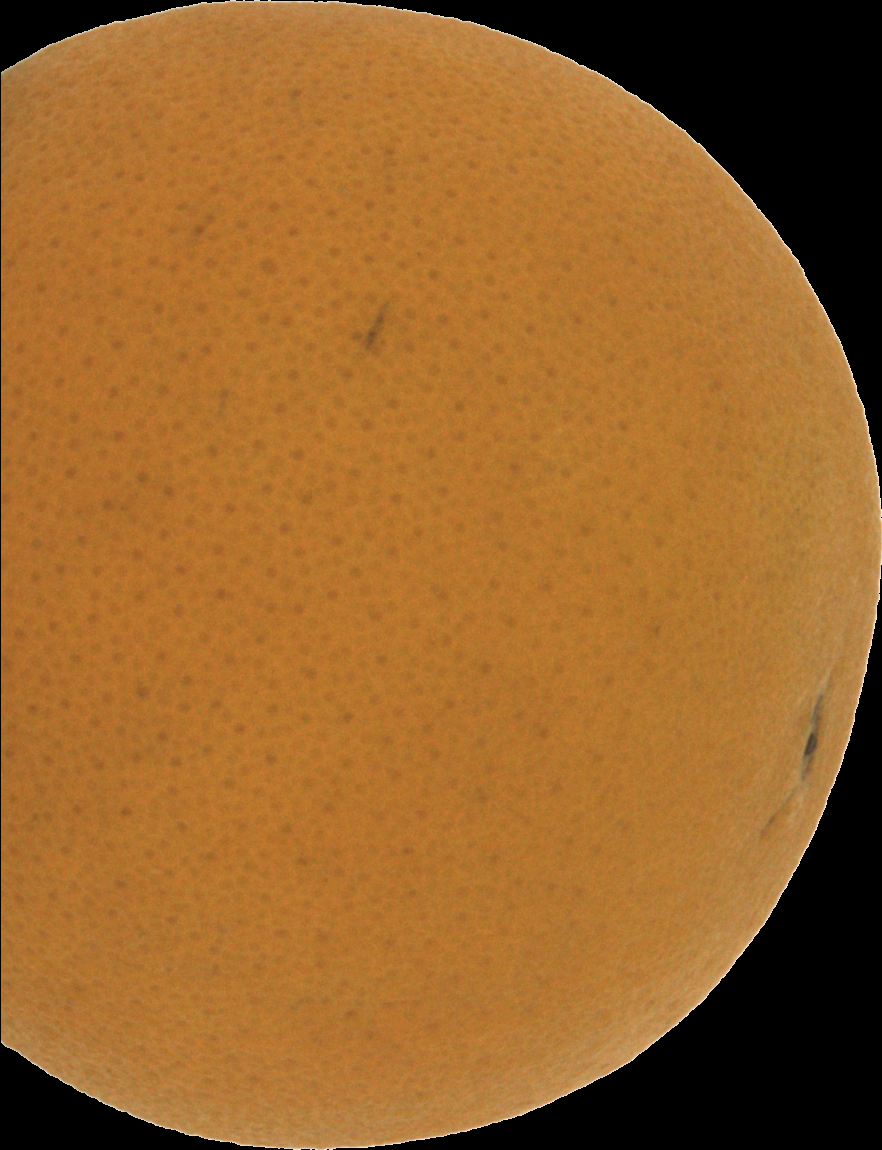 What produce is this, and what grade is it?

orange, good
